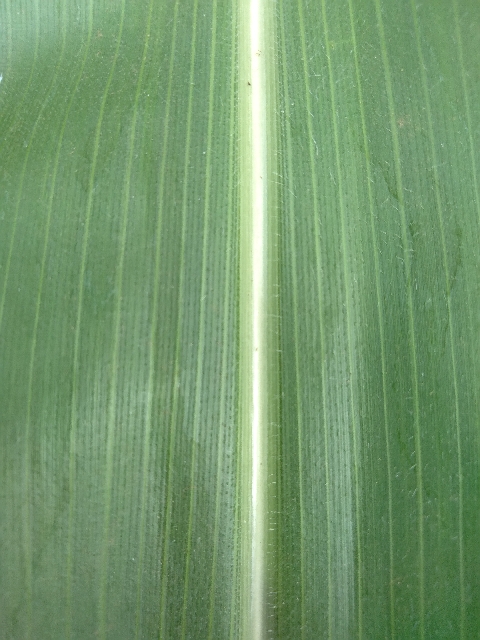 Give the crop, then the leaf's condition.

maize, healthy
